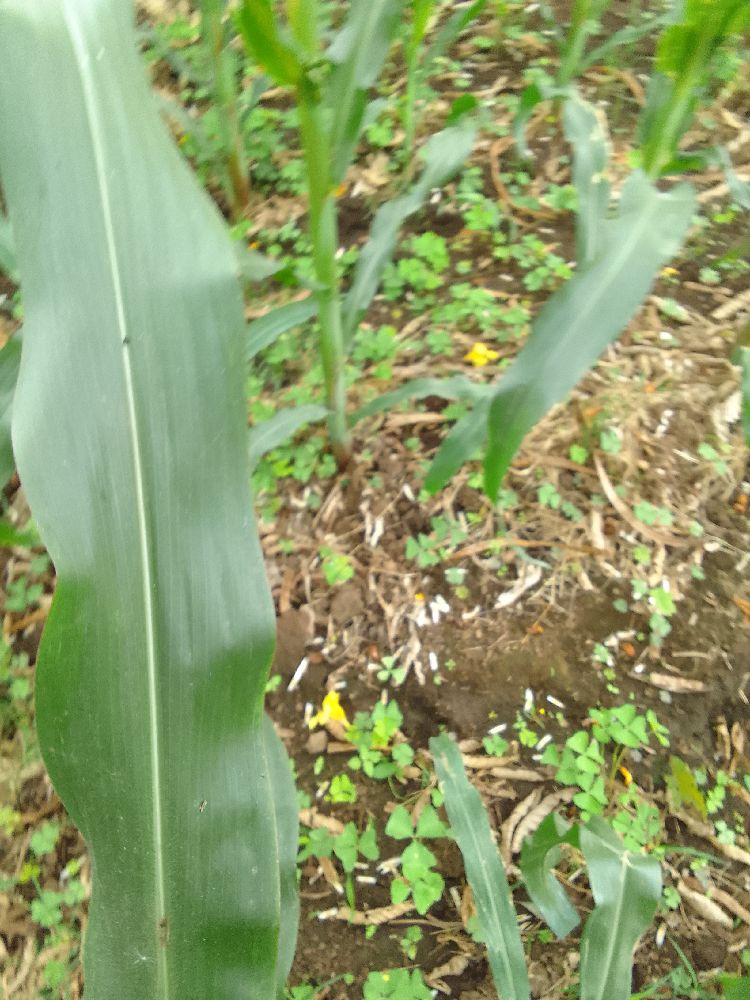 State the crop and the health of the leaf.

maize, healthy
